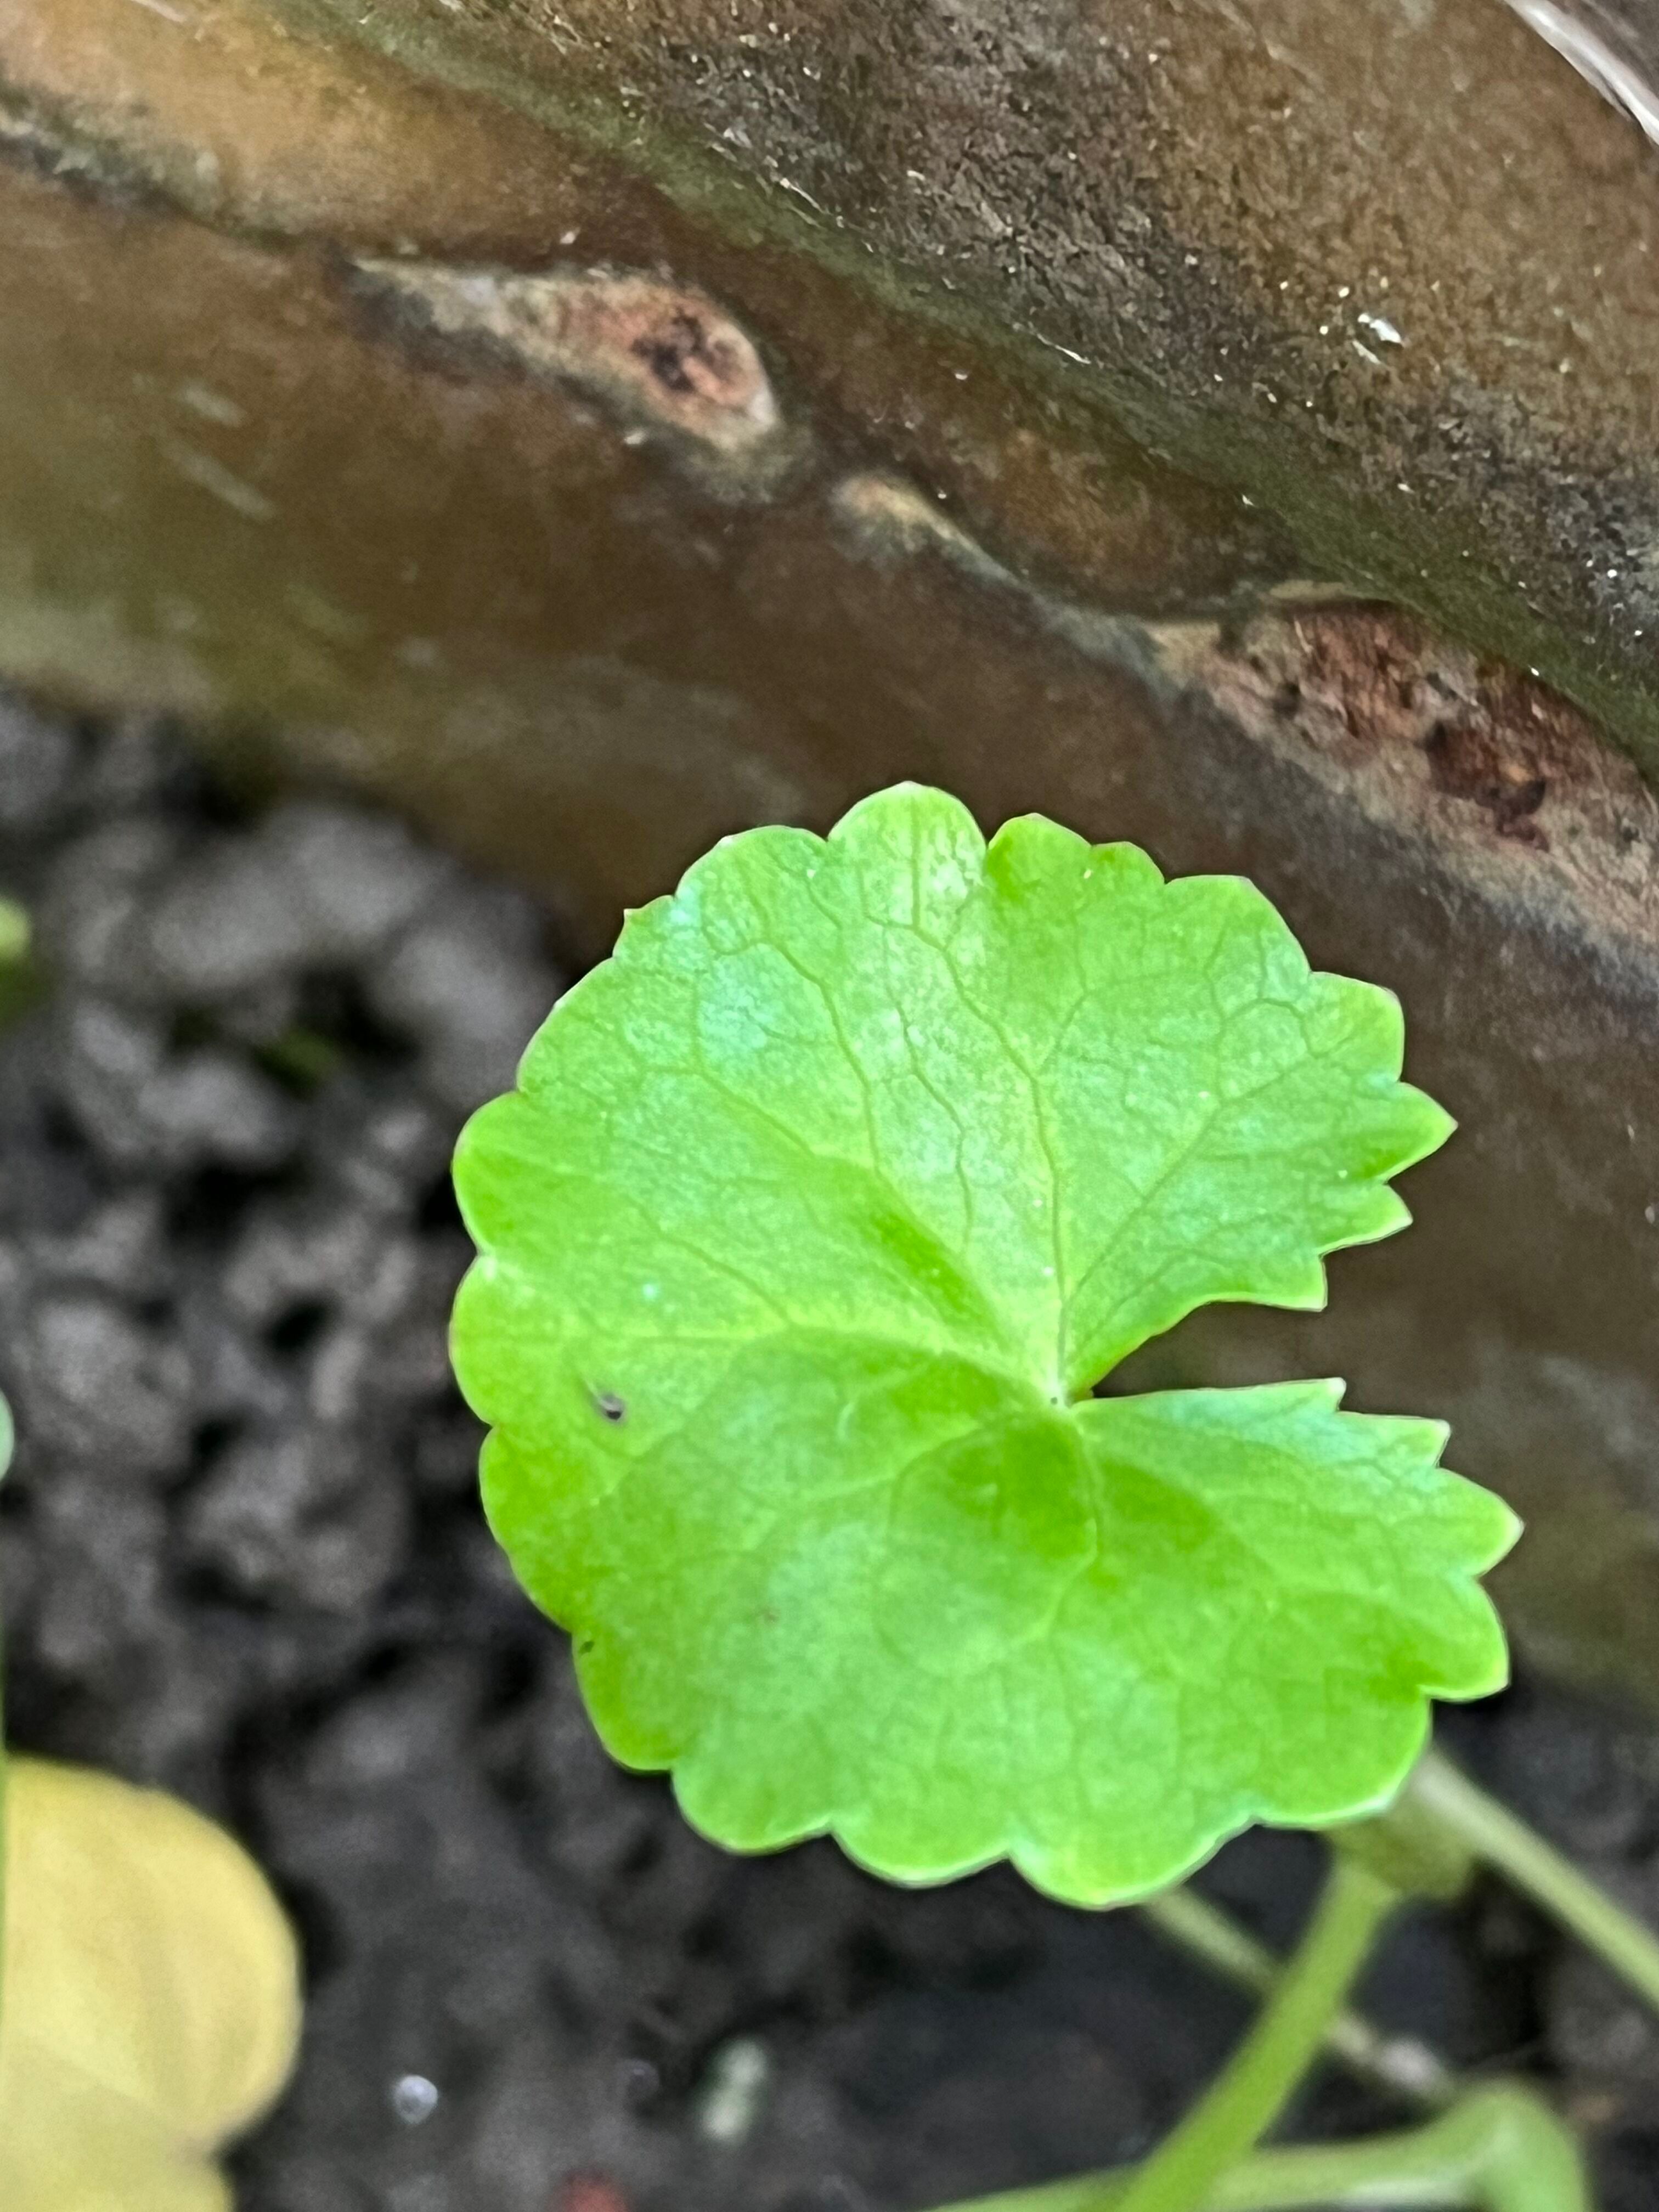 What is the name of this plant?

thankuni
